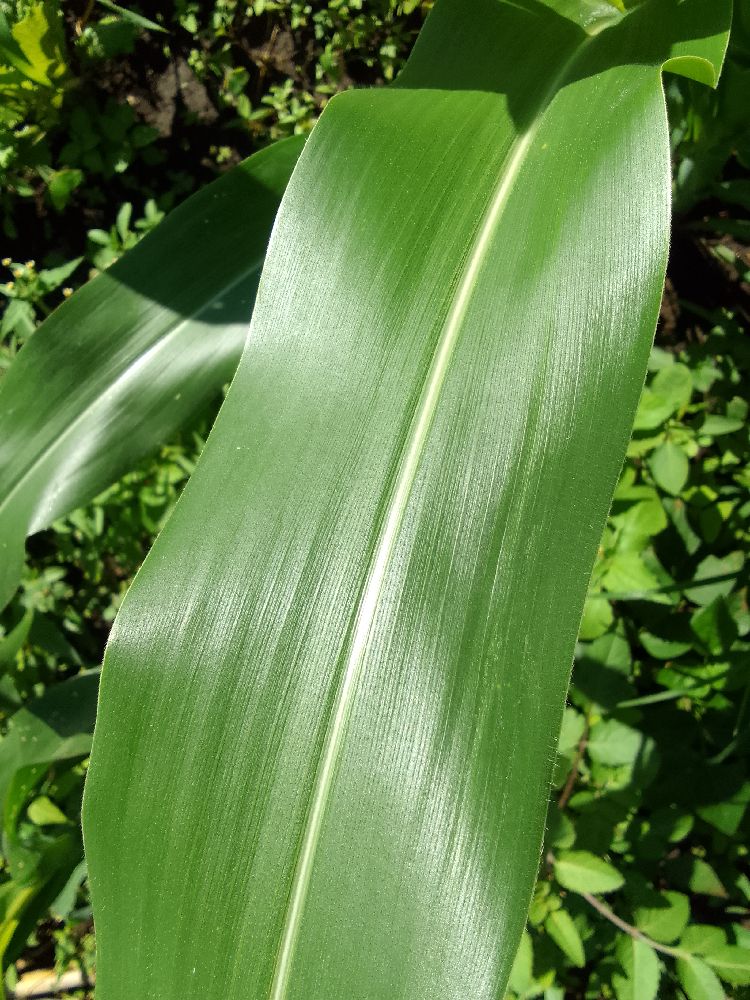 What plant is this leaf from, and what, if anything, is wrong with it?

maize, healthy
